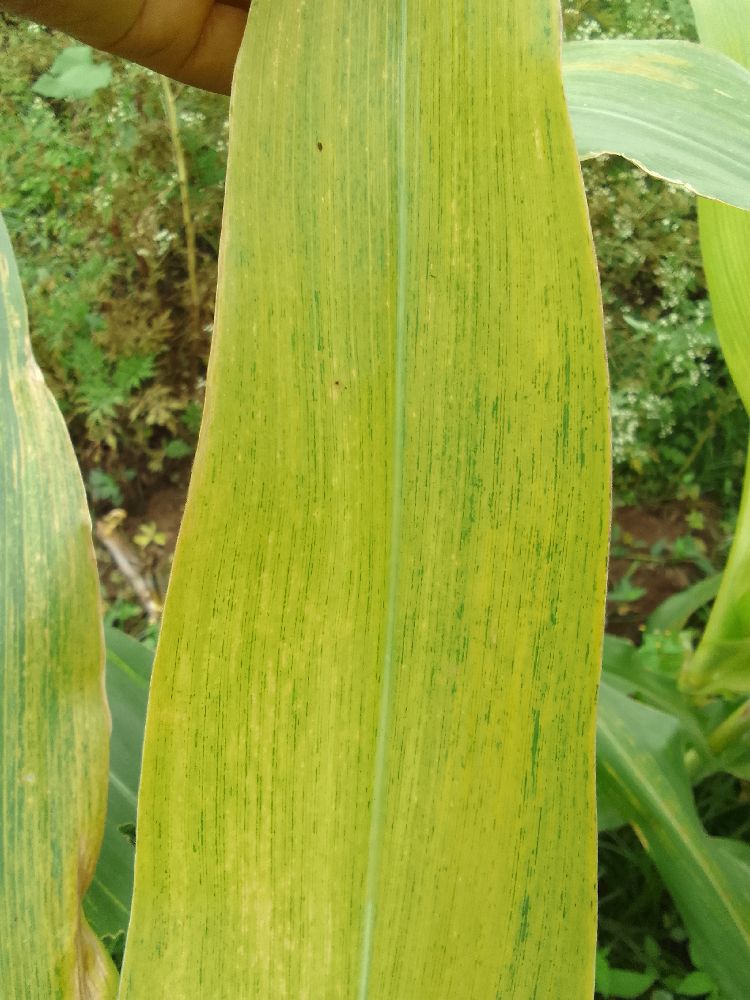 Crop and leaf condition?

maize, maize lethal necrosis
